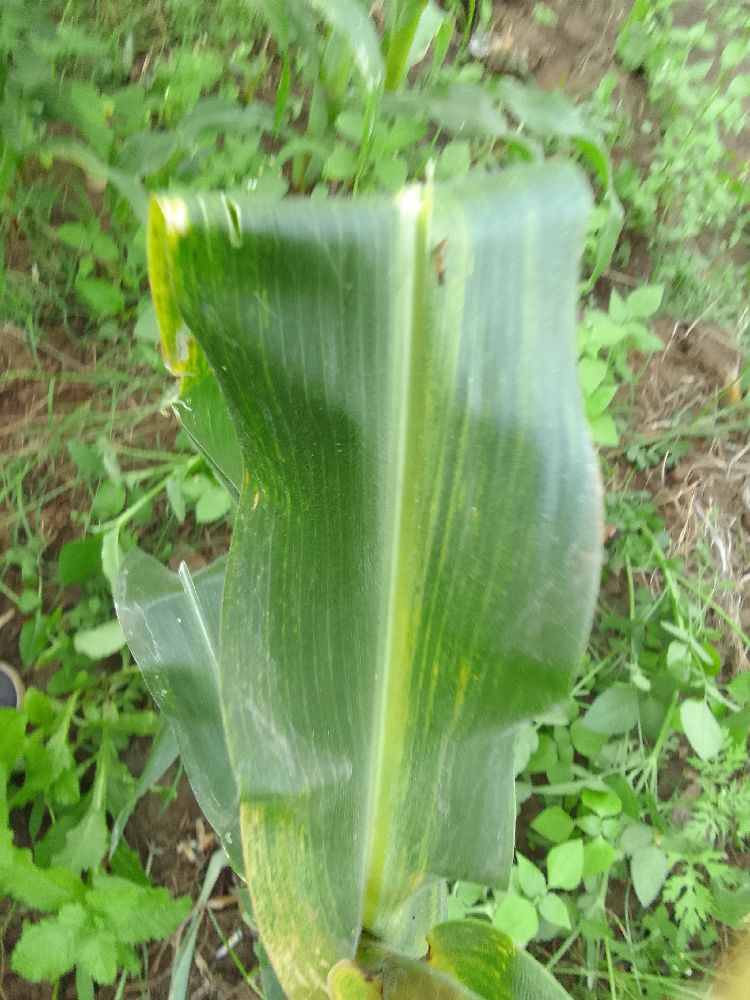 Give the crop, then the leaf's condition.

maize, maize lethal necrosis
